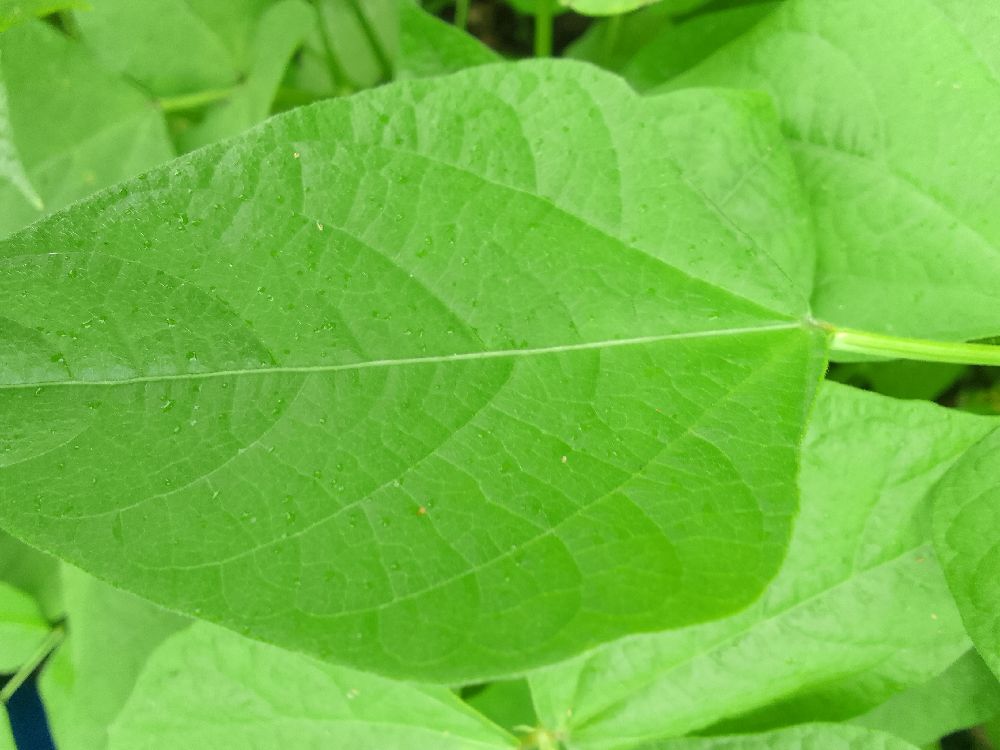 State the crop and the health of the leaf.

common bean, healthy
